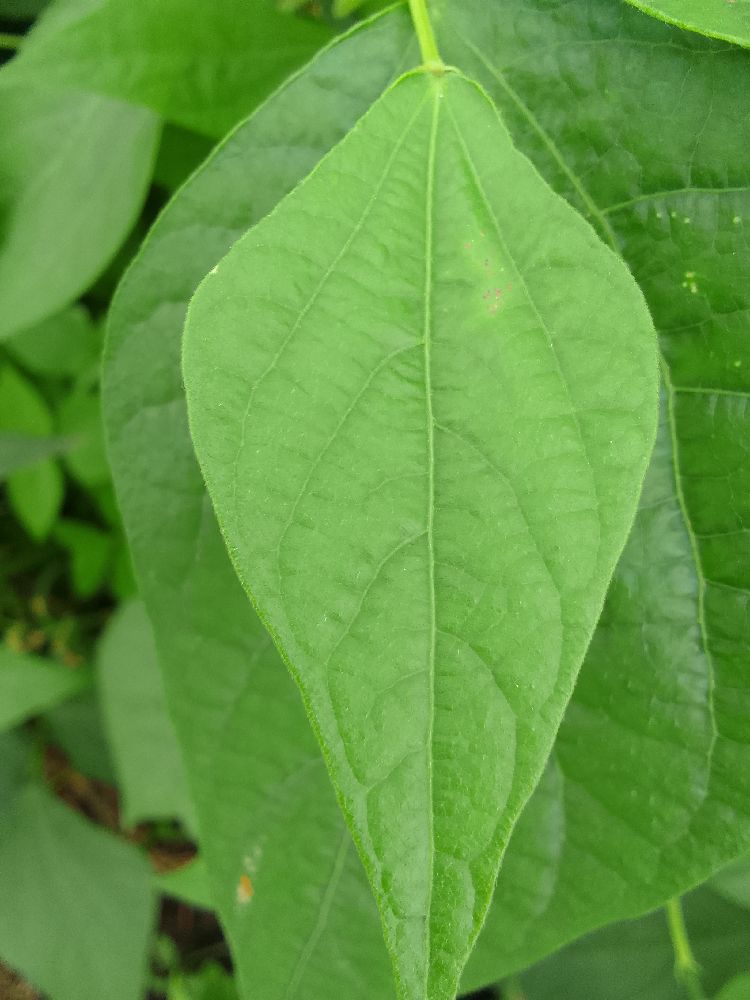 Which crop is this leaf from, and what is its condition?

common bean, healthy
